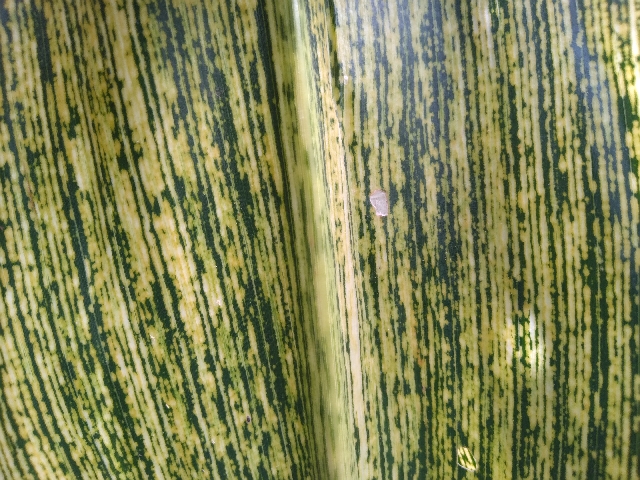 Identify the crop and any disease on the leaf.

maize, maize streak virus
